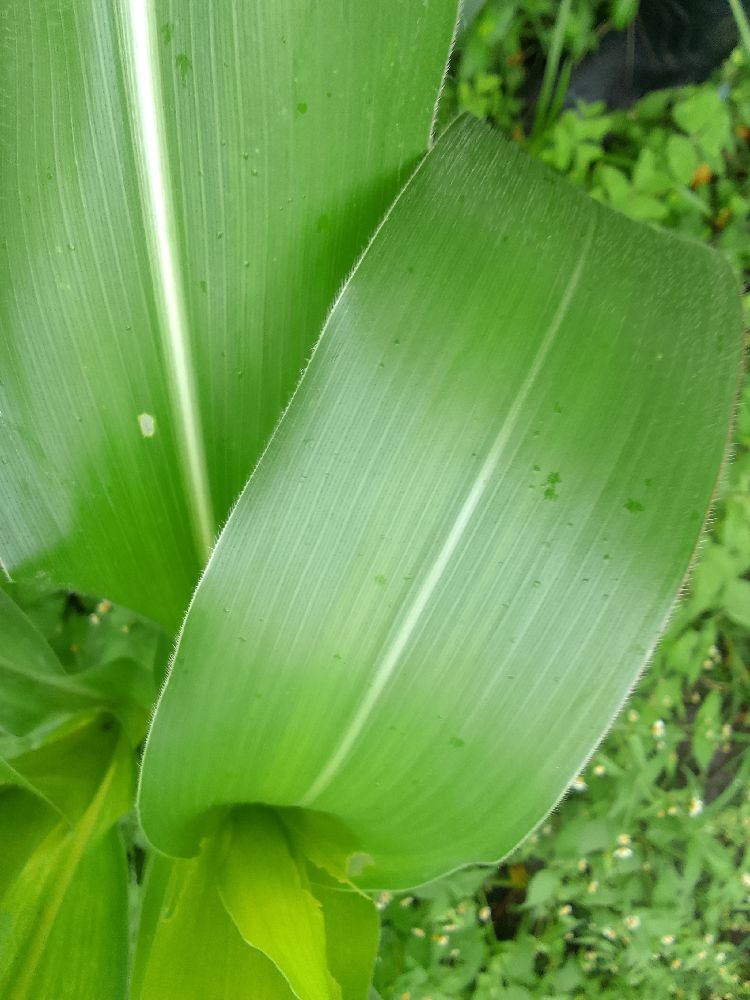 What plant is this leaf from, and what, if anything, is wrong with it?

maize, healthy
